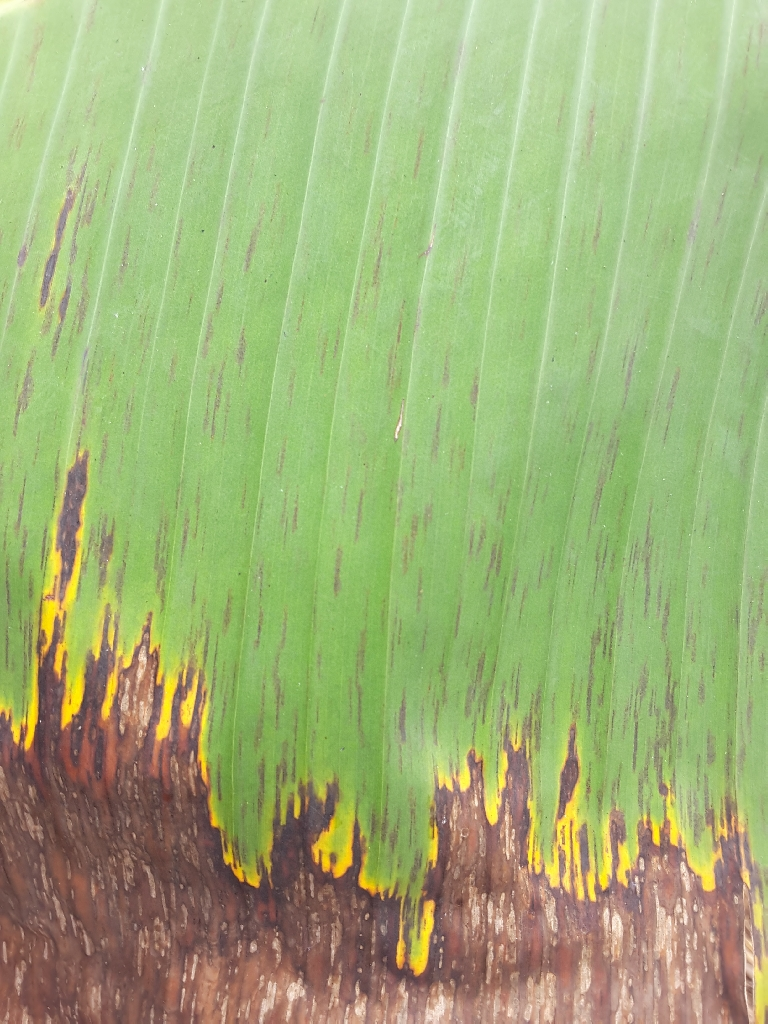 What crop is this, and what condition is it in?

banana, black sigatoka
